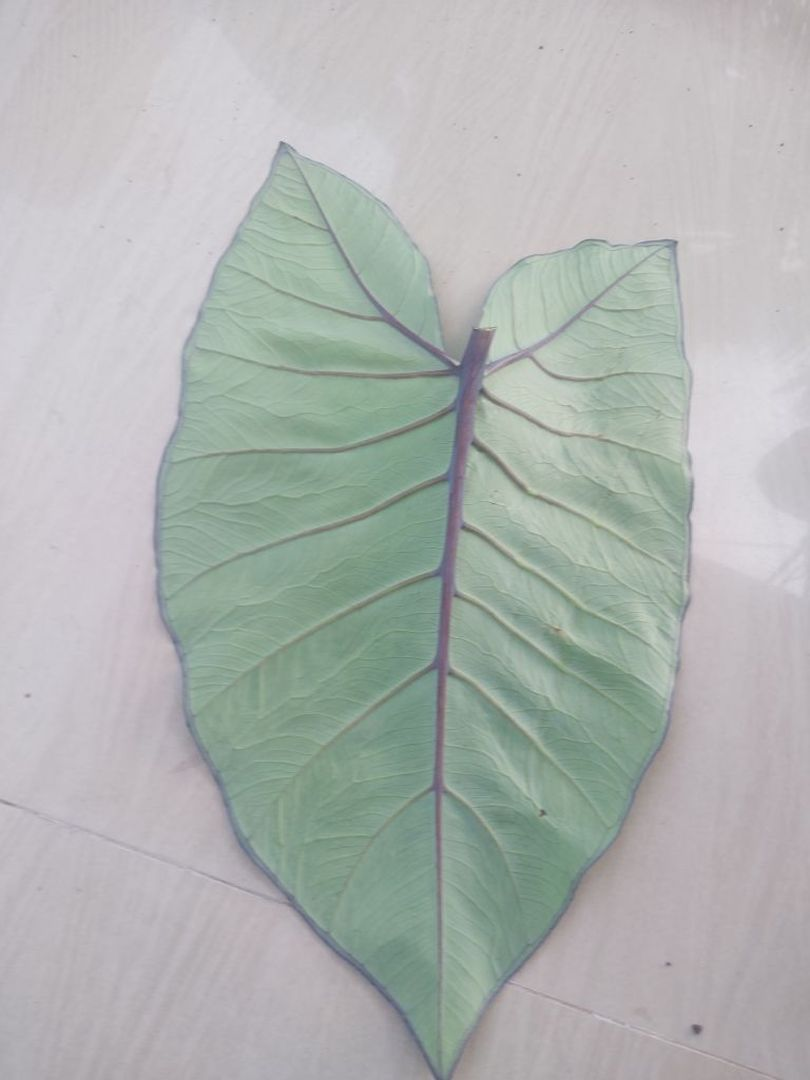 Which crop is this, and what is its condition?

taro, healthy
